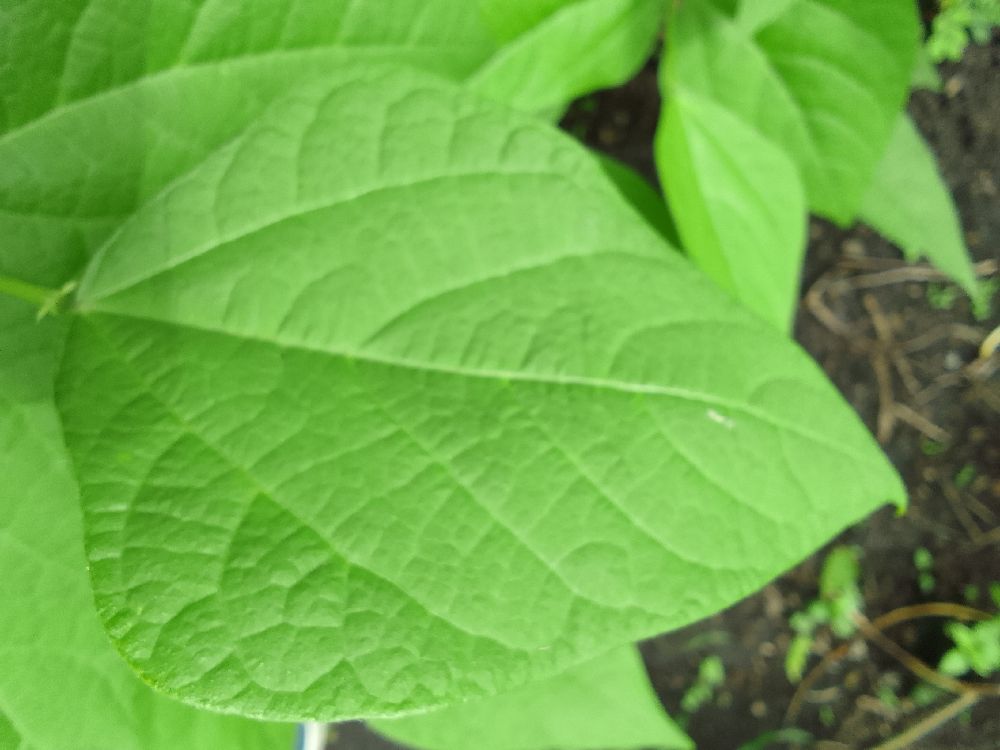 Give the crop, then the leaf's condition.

common bean, healthy
